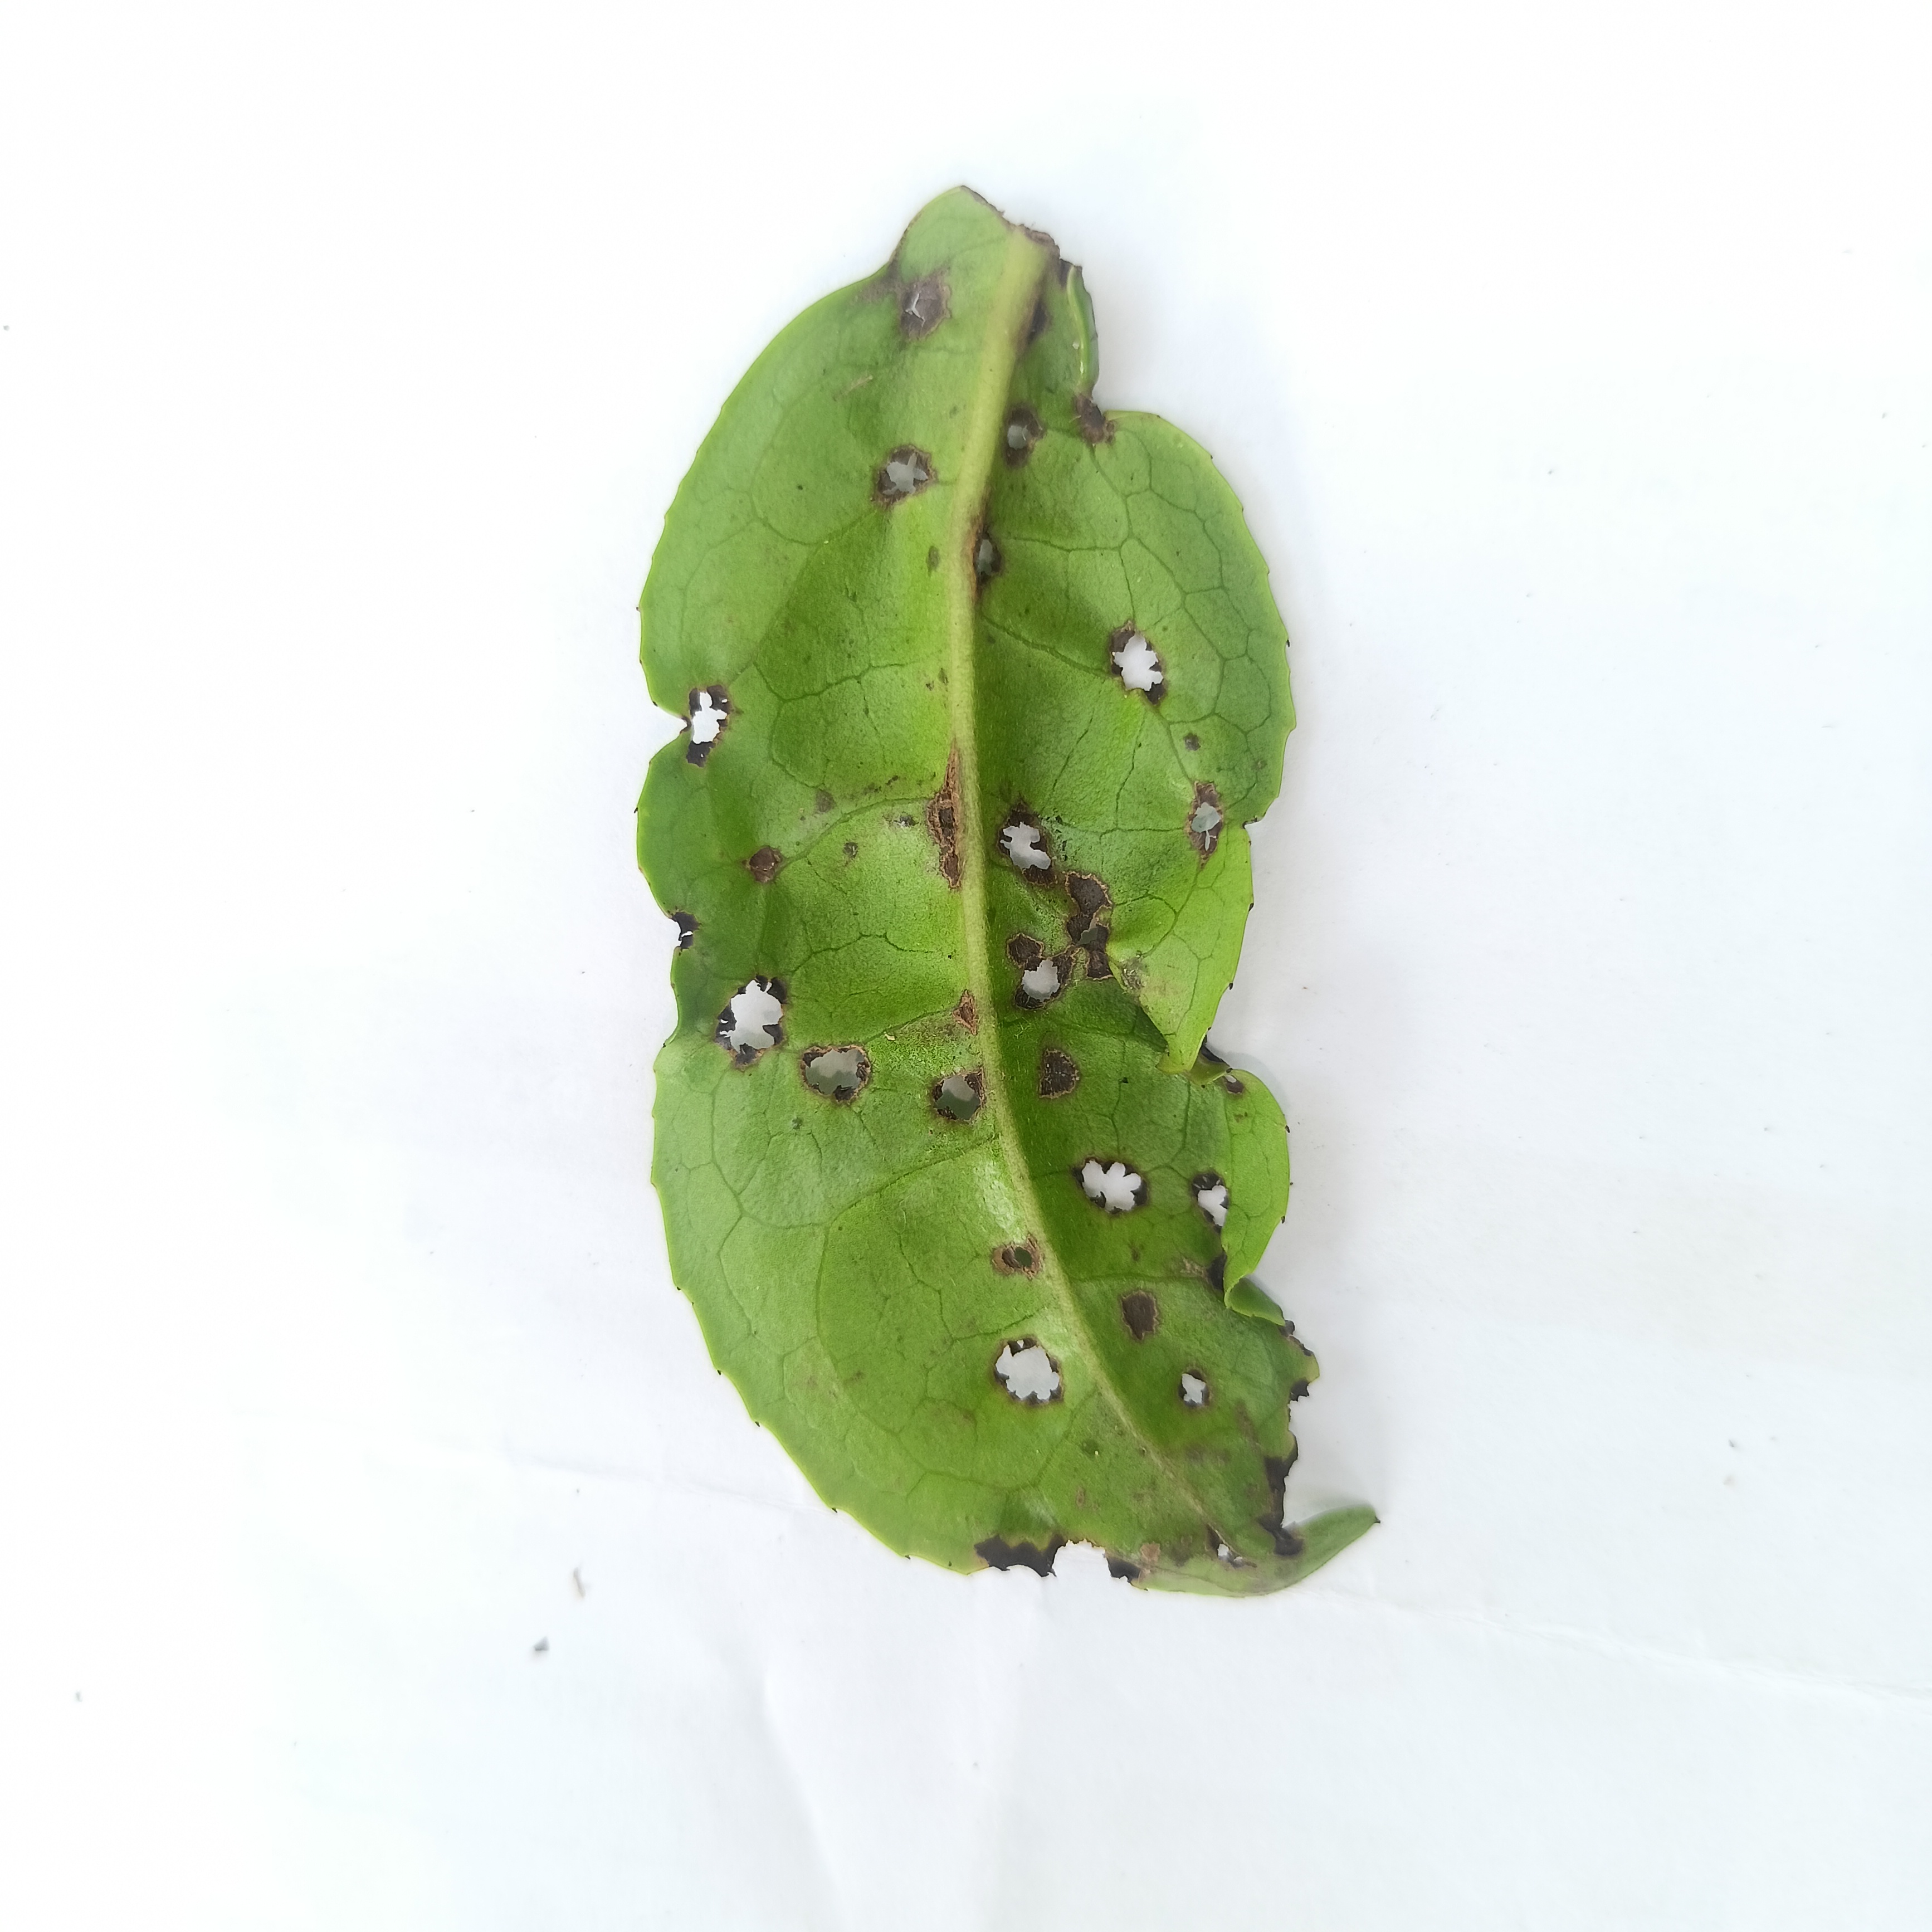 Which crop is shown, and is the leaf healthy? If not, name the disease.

tea, helopeltis
